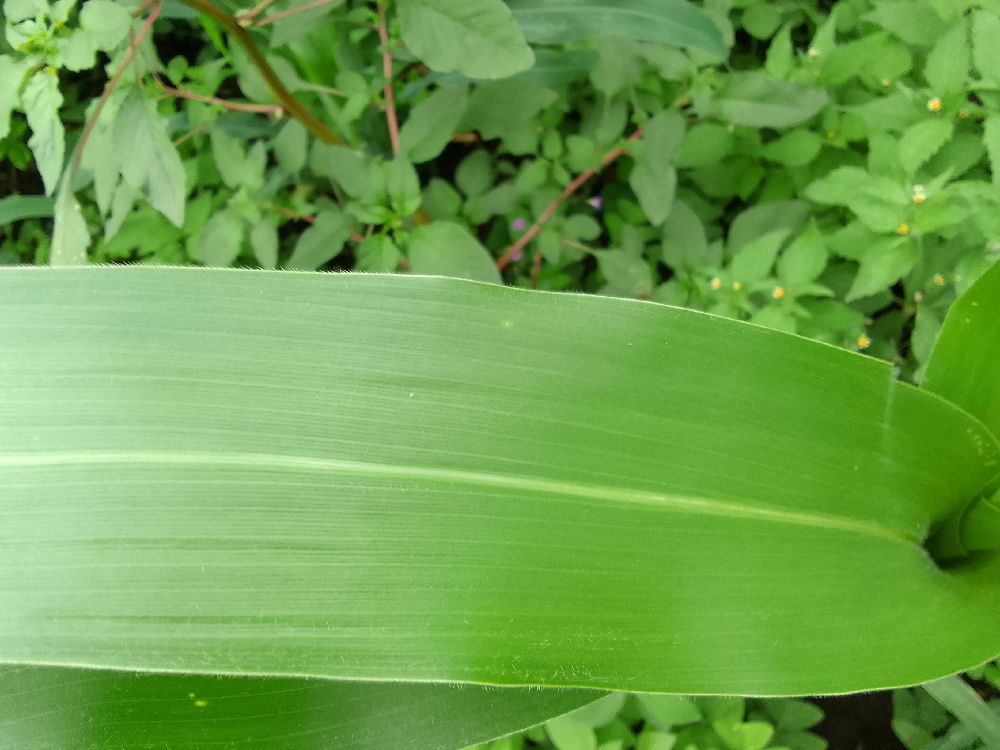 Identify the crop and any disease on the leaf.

maize, healthy
